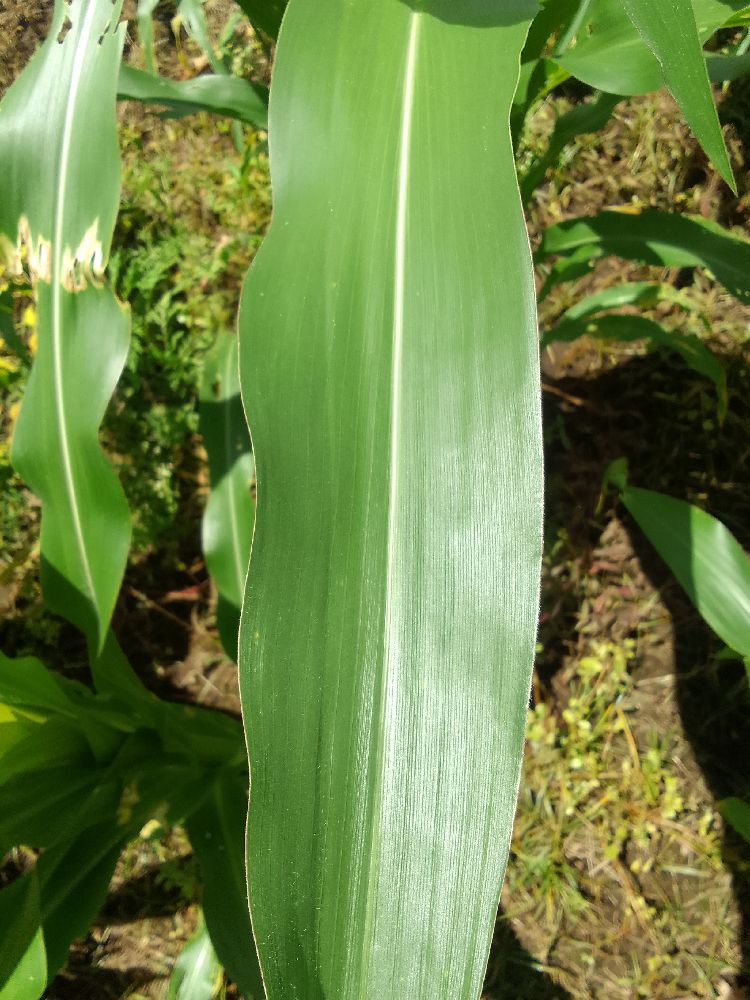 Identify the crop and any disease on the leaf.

maize, healthy
